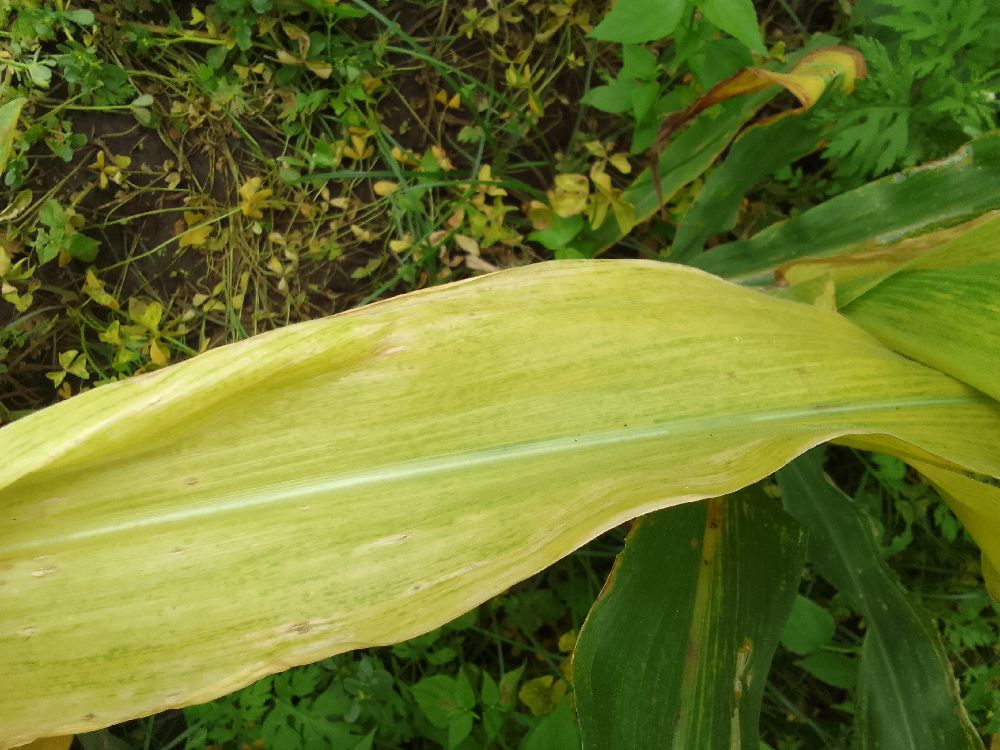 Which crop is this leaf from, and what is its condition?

maize, maize lethal necrosis
